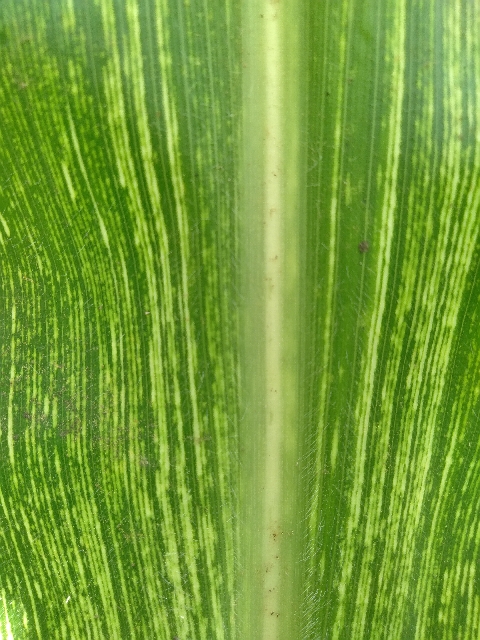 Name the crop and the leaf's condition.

maize, maize streak virus
